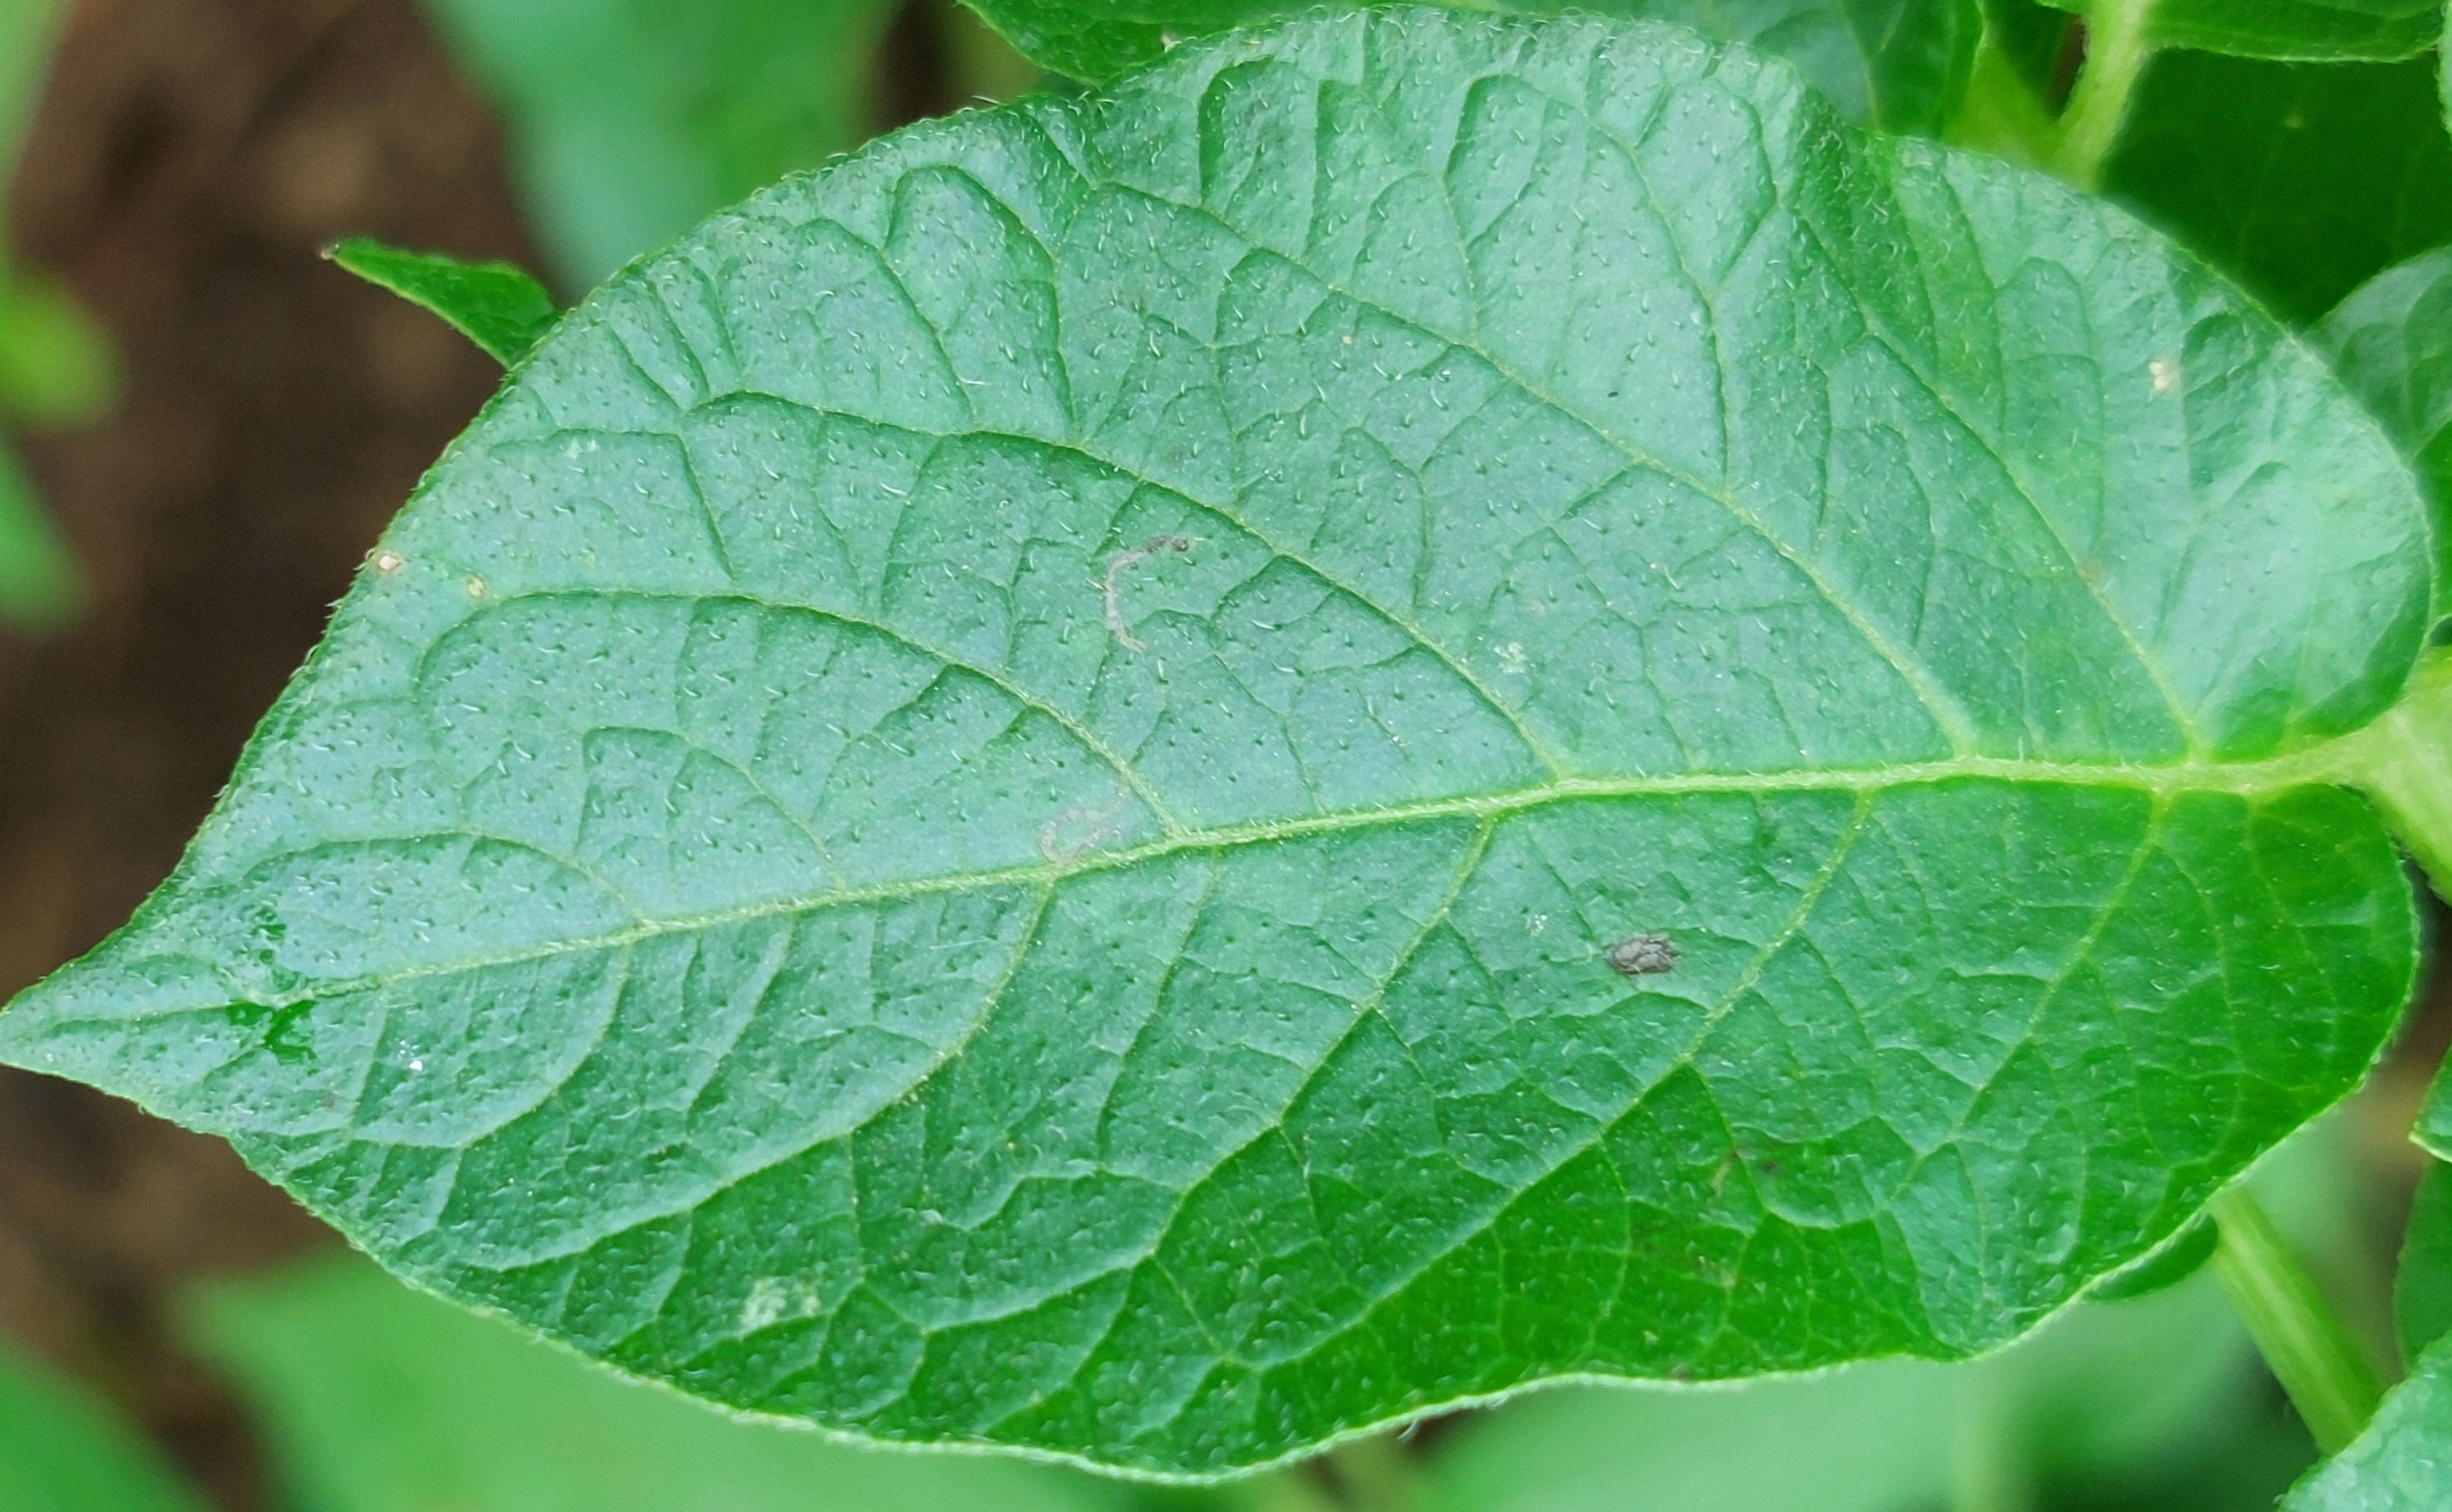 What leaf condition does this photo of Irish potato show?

healthy
